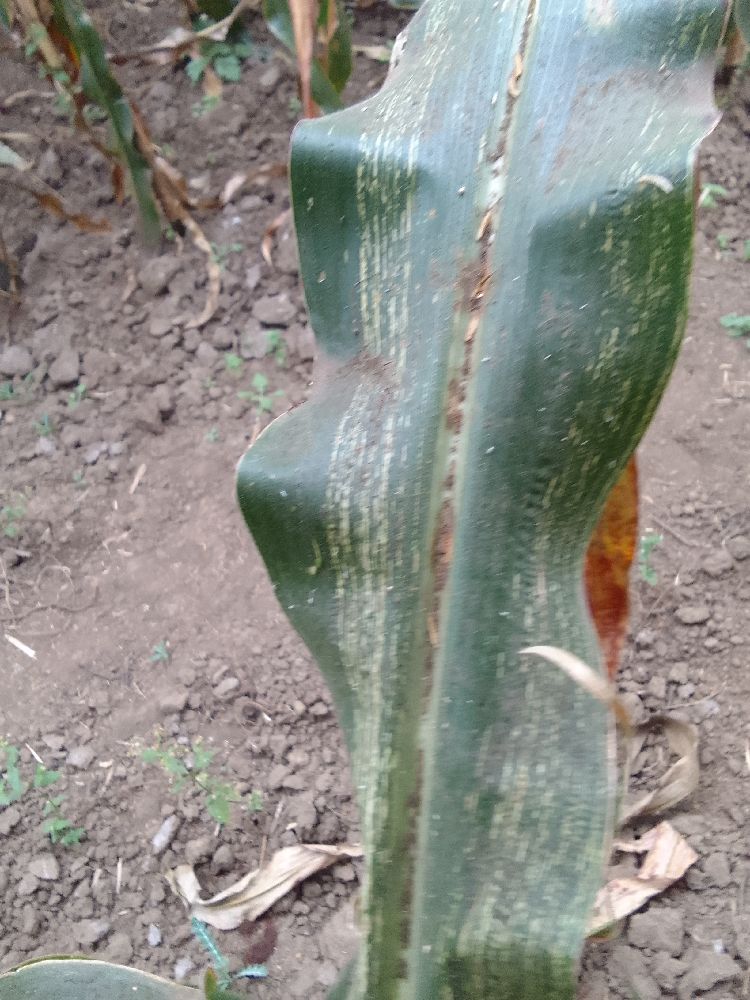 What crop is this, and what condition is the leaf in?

maize, maize streak virus
